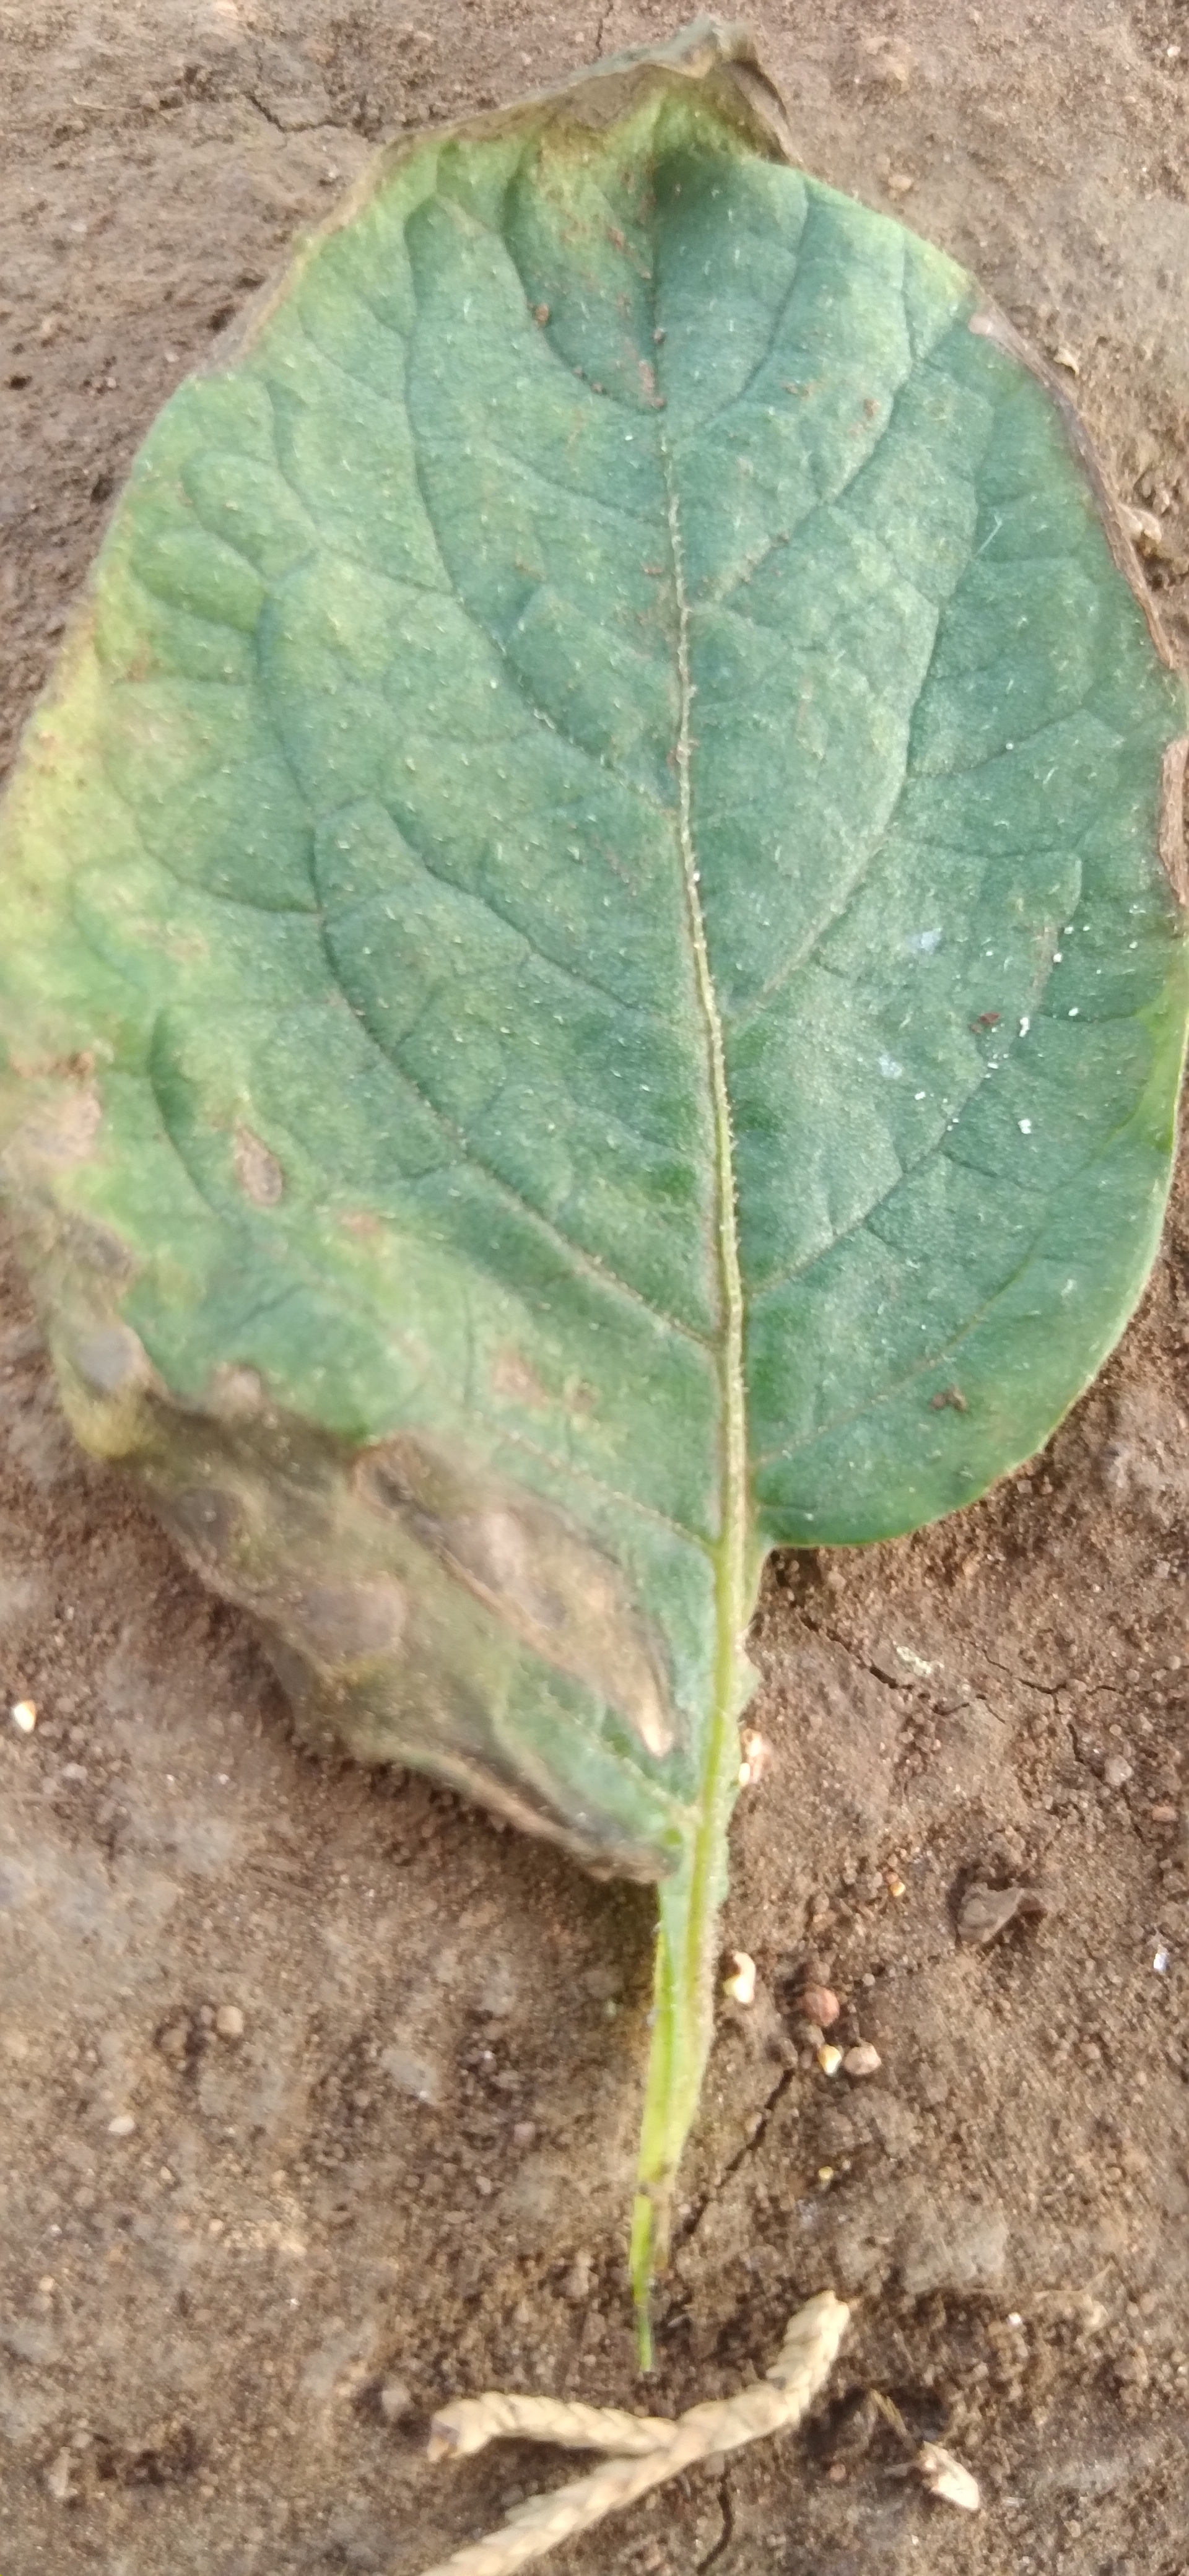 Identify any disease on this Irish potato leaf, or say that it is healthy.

early blight
